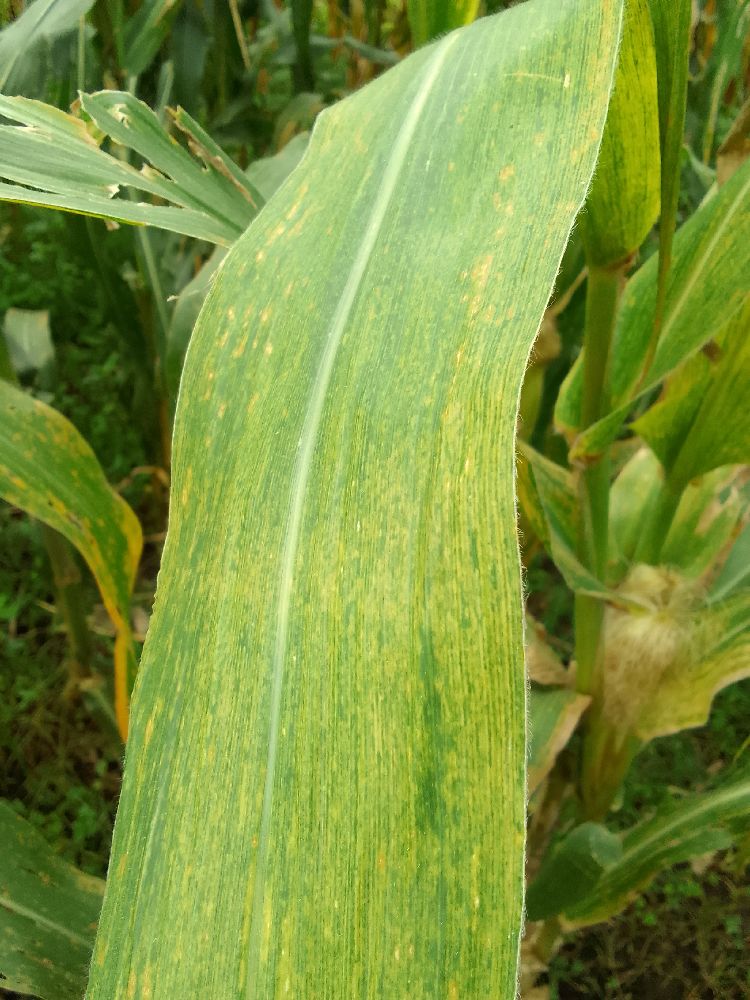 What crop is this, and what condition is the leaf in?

maize, maize lethal necrosis
